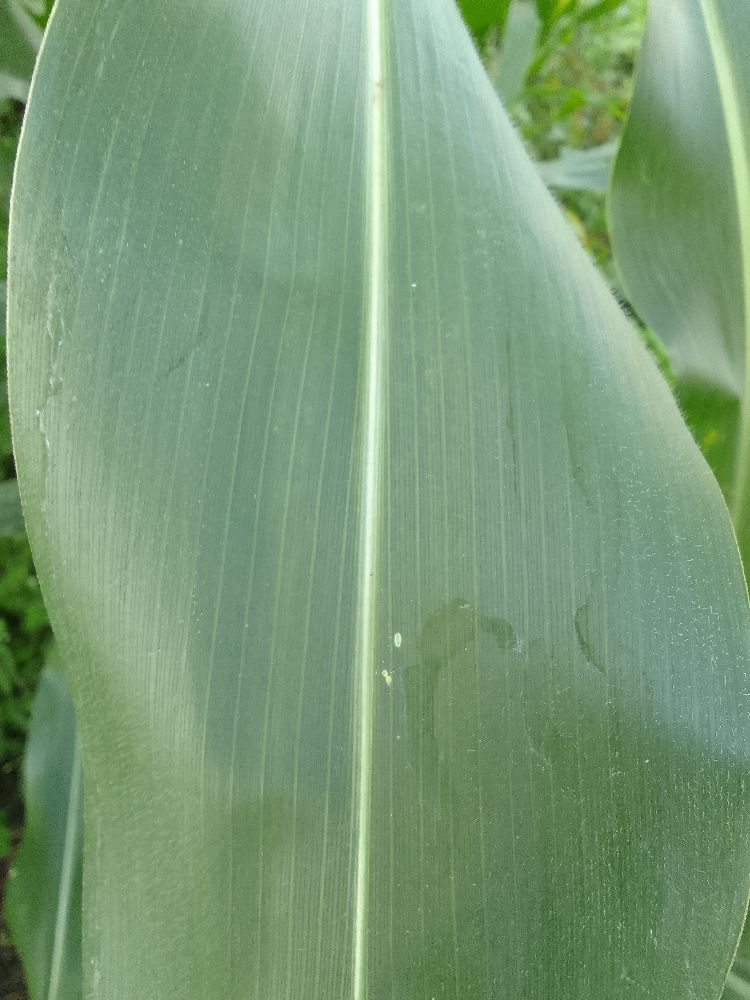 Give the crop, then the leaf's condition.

maize, healthy
